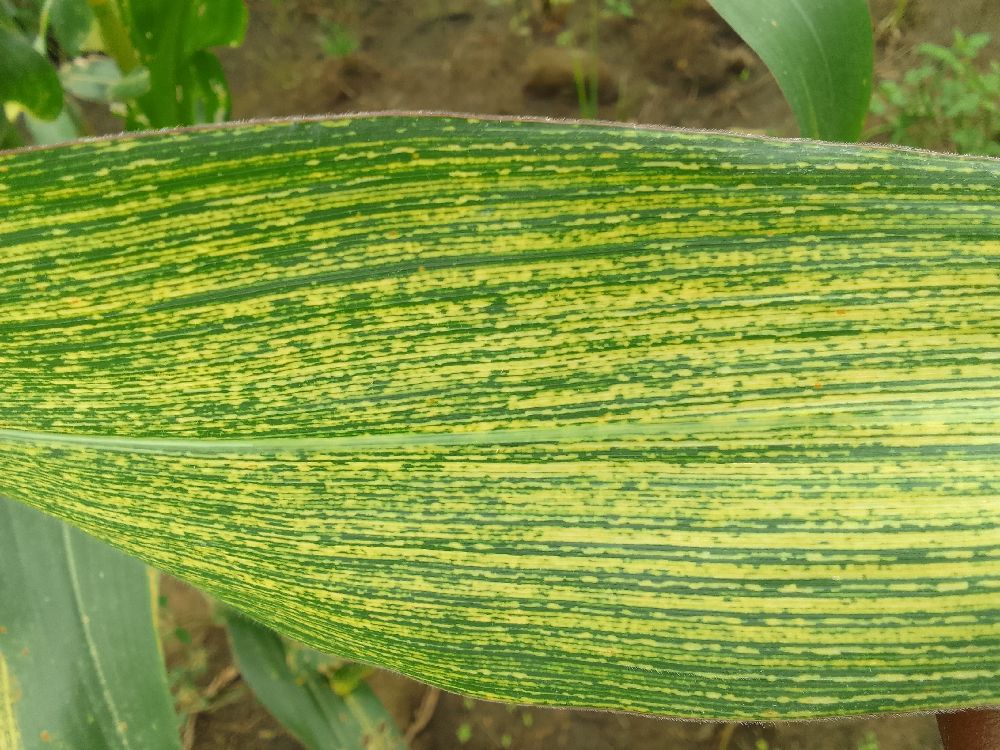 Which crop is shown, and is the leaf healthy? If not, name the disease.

maize, maize streak virus
